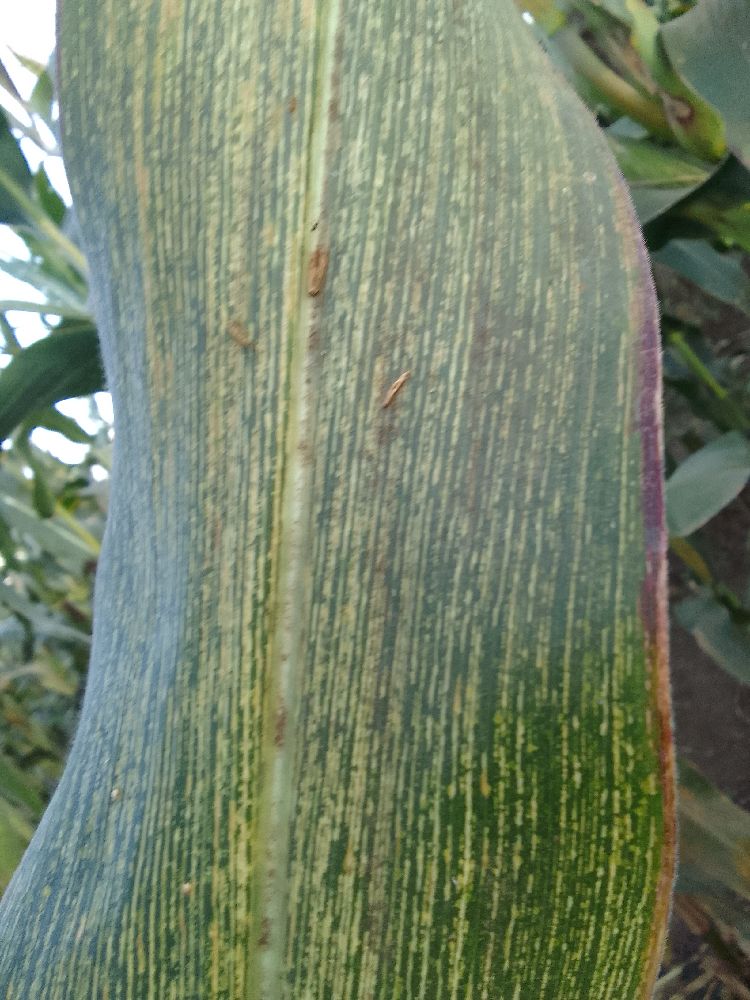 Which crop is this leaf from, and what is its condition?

maize, maize streak virus
